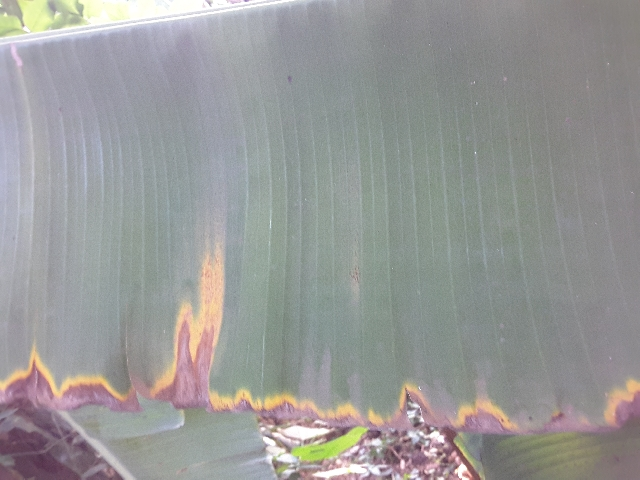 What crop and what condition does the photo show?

banana, fusarium wilt race 1
